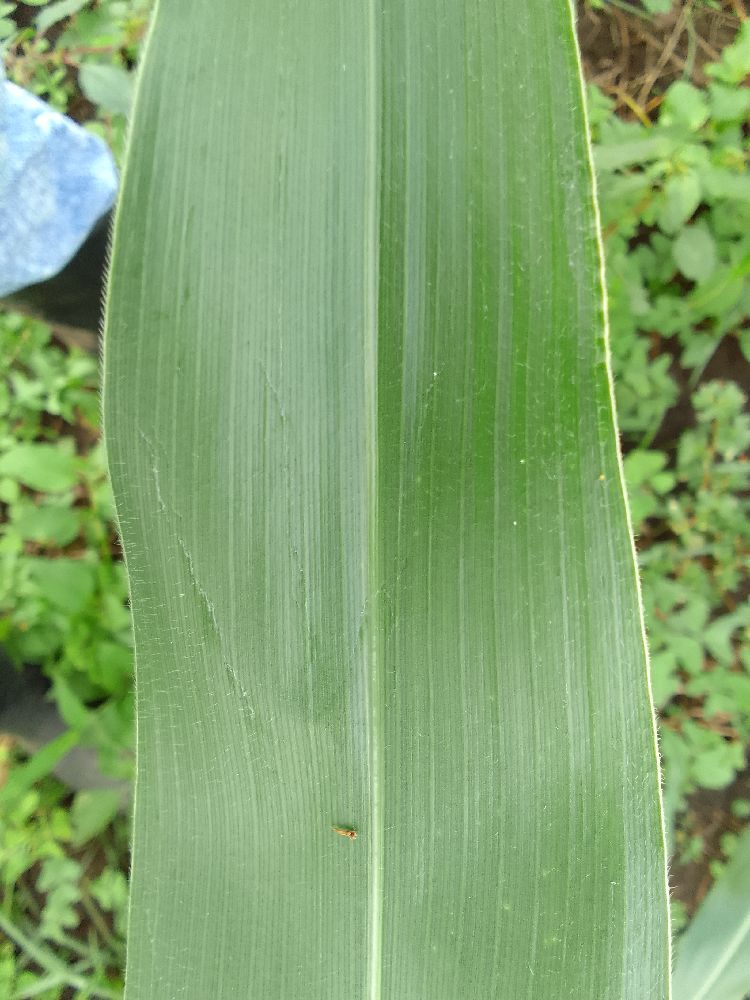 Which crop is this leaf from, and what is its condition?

maize, healthy
